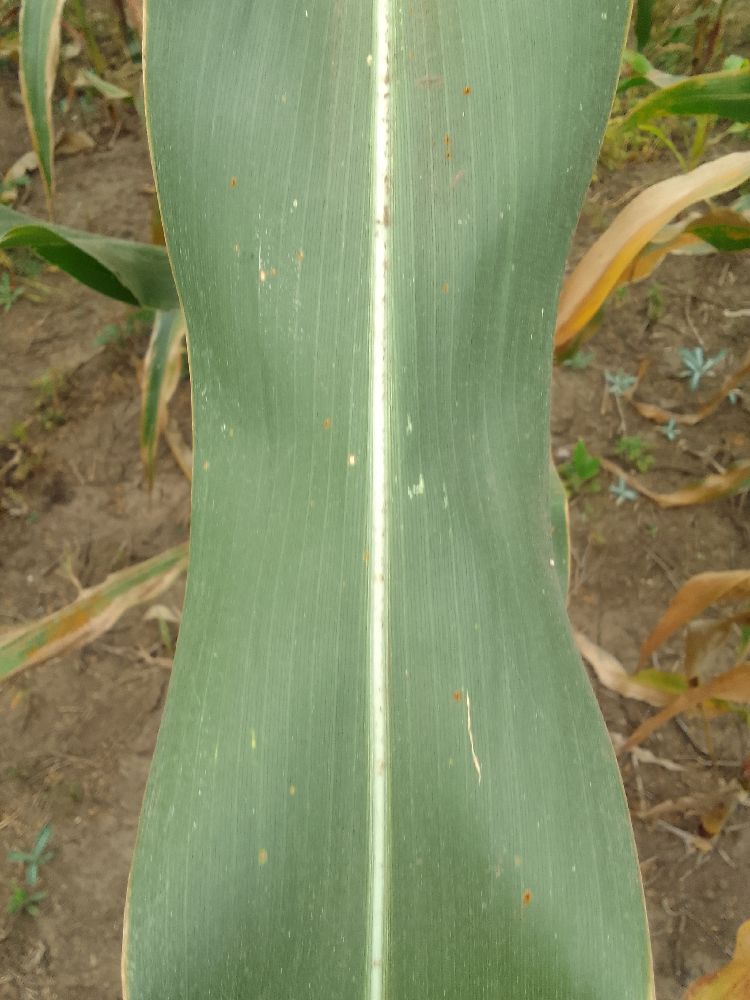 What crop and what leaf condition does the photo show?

maize, healthy
